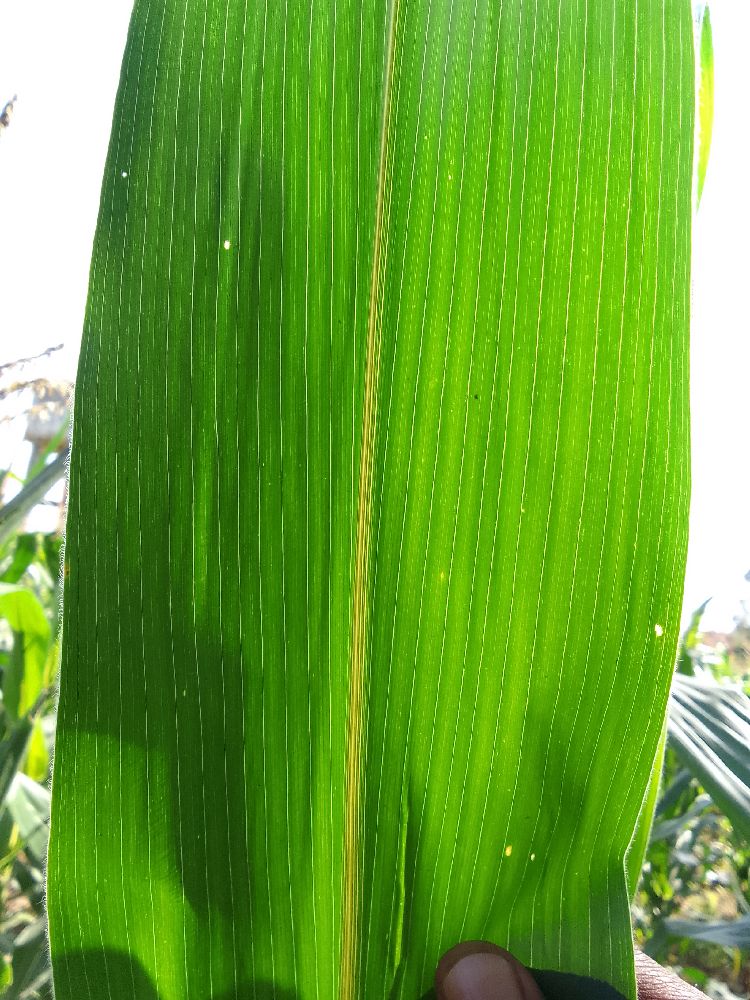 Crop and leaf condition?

maize, healthy
